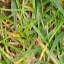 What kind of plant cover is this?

grass
